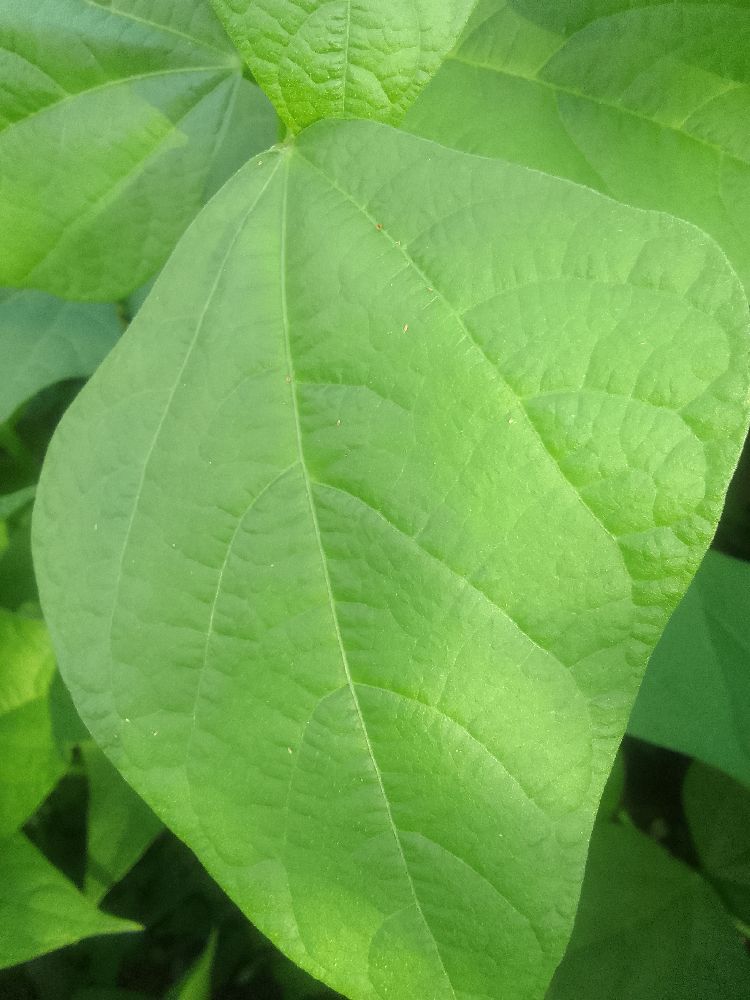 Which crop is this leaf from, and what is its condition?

common bean, healthy
